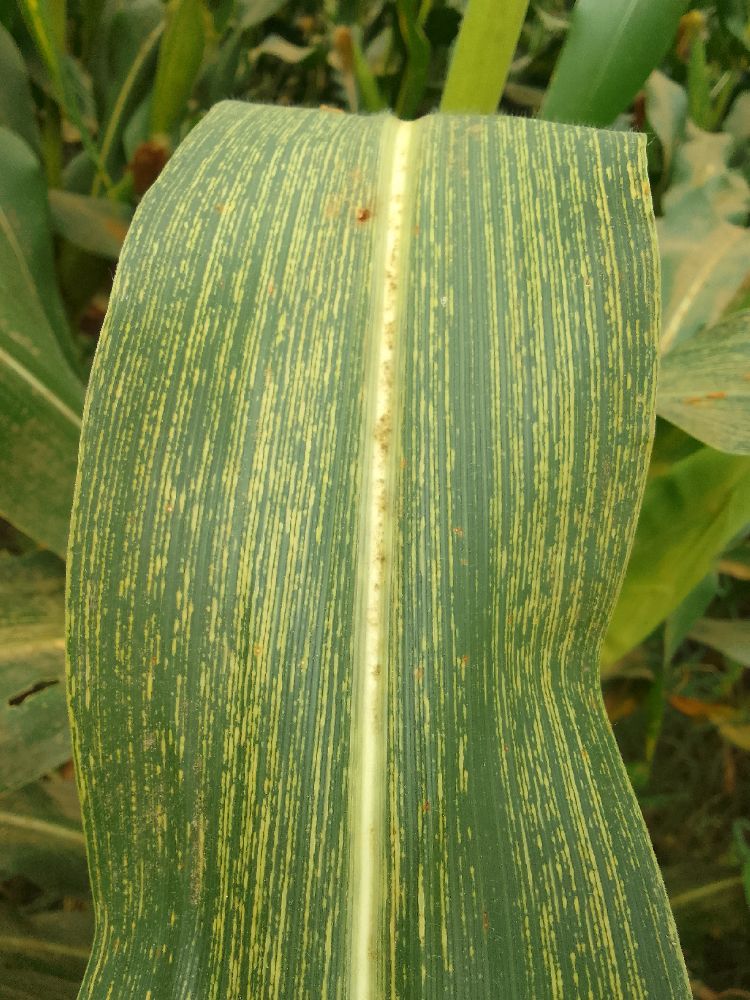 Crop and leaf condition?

maize, maize streak virus
